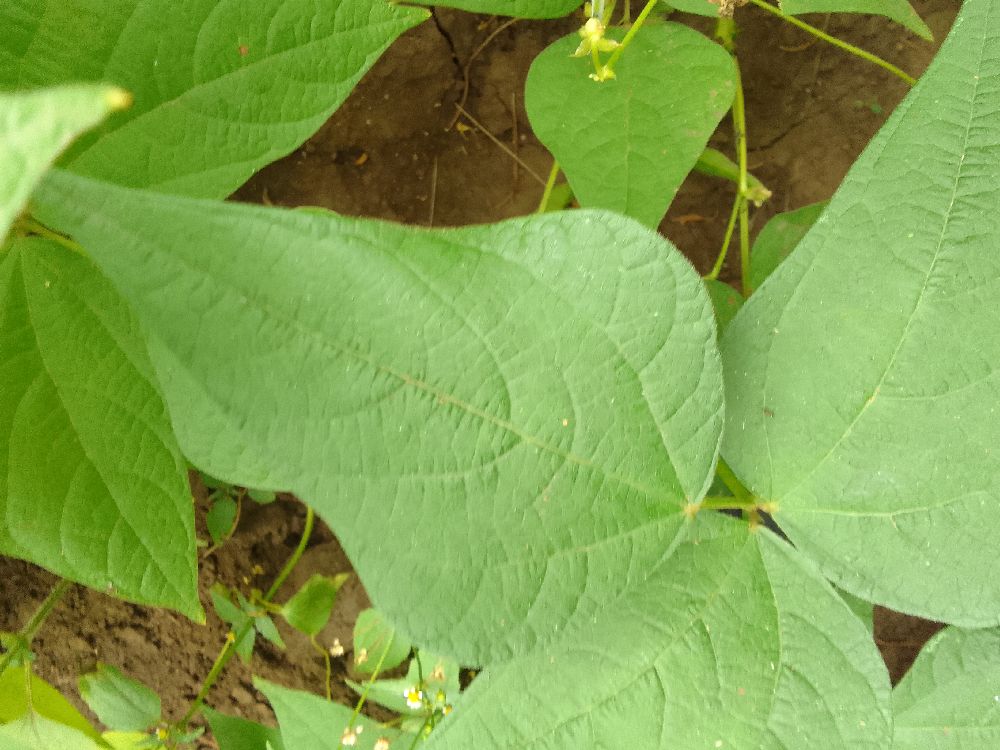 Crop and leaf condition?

common bean, healthy
